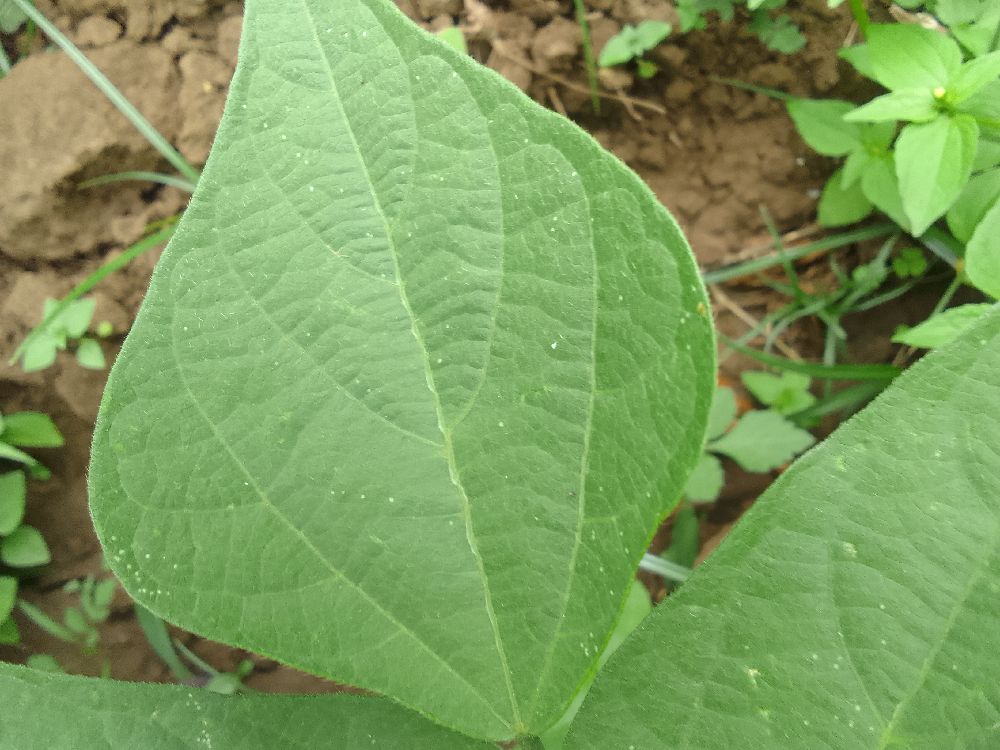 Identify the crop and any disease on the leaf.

common bean, healthy
